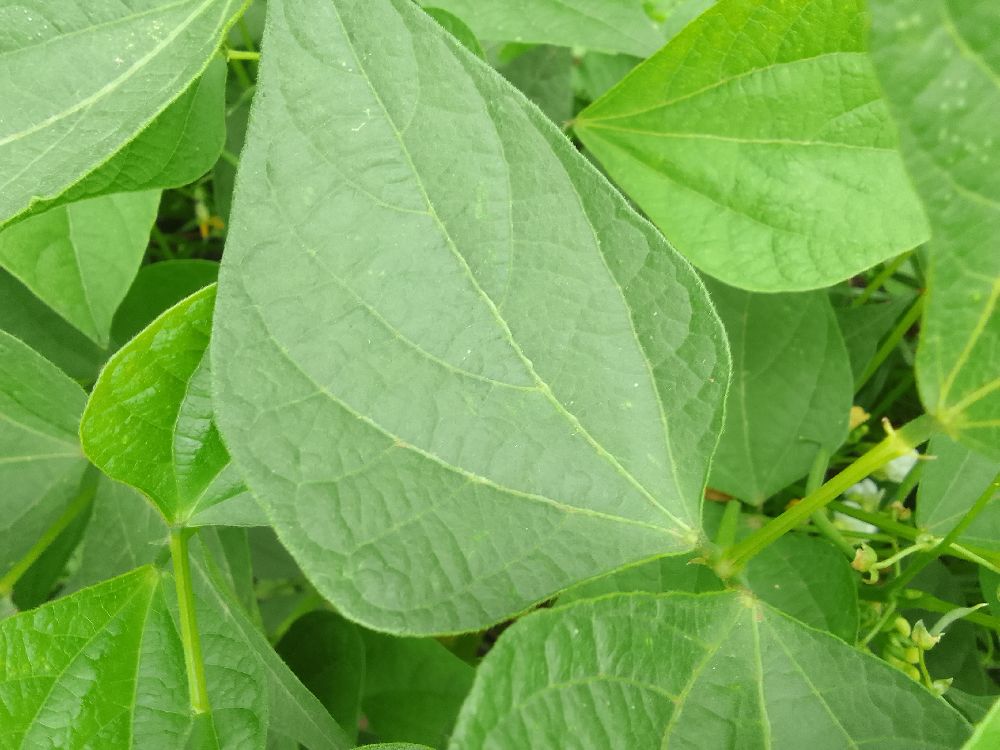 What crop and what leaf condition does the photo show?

common bean, healthy
